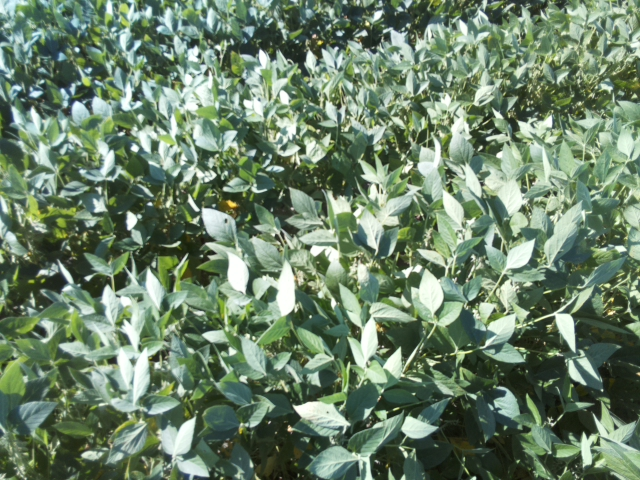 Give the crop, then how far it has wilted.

soybean, leaflets folding inward at secondary pulvinus with no turgor loss in leaflets or petioles
